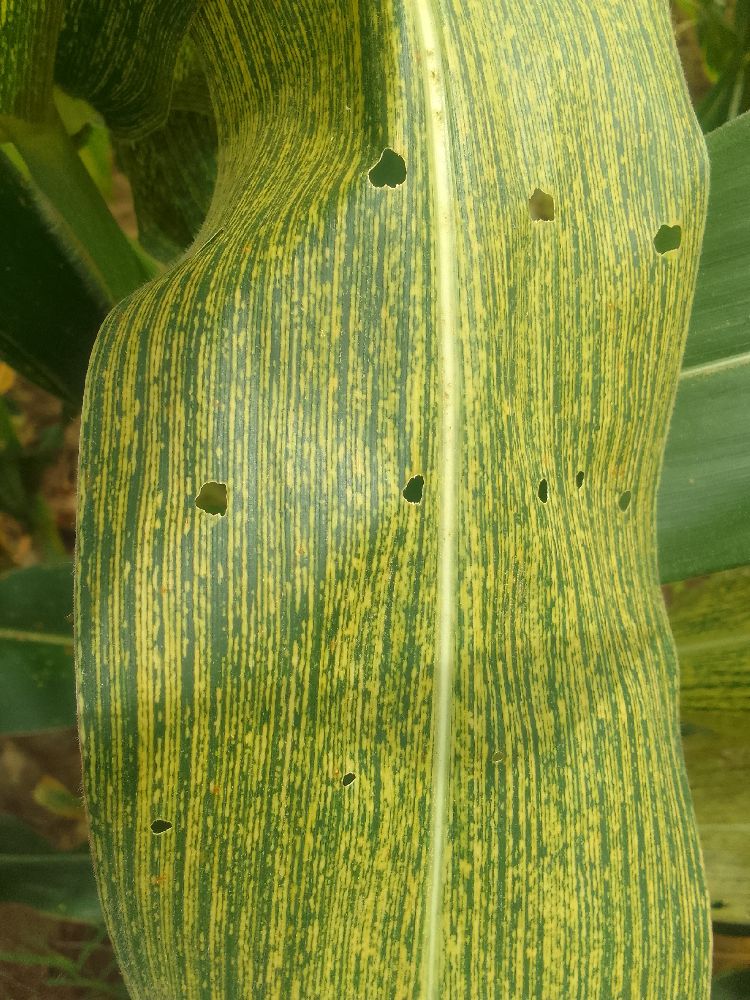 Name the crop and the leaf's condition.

maize, maize streak virus
